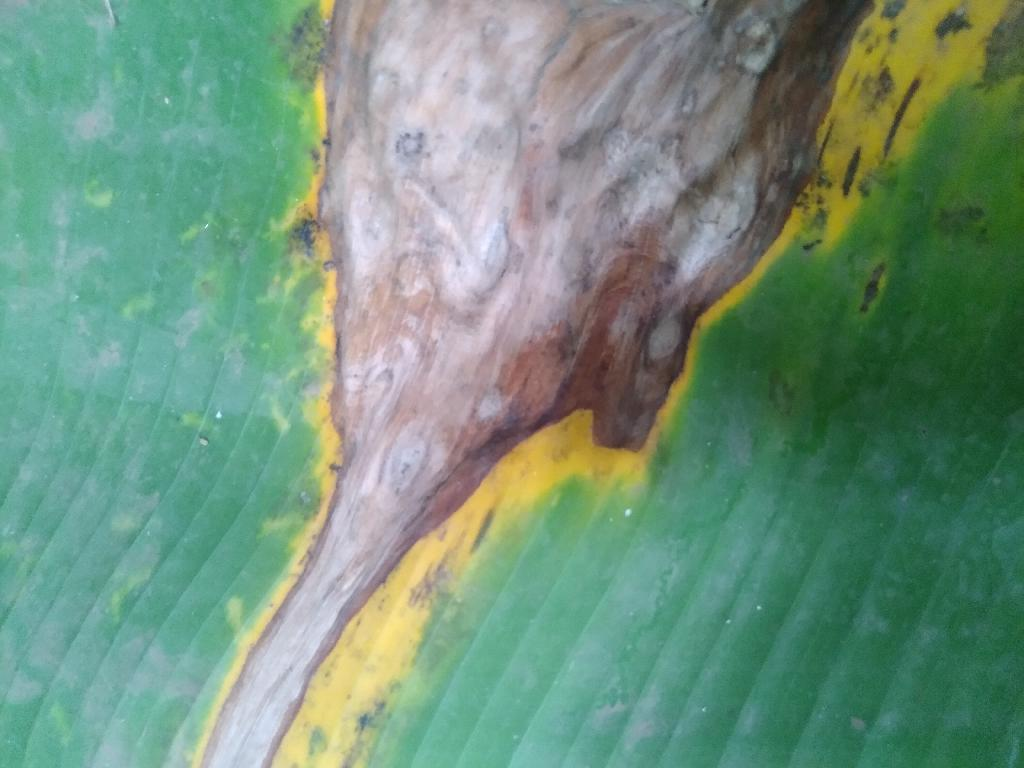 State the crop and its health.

banana, black sigatoka
